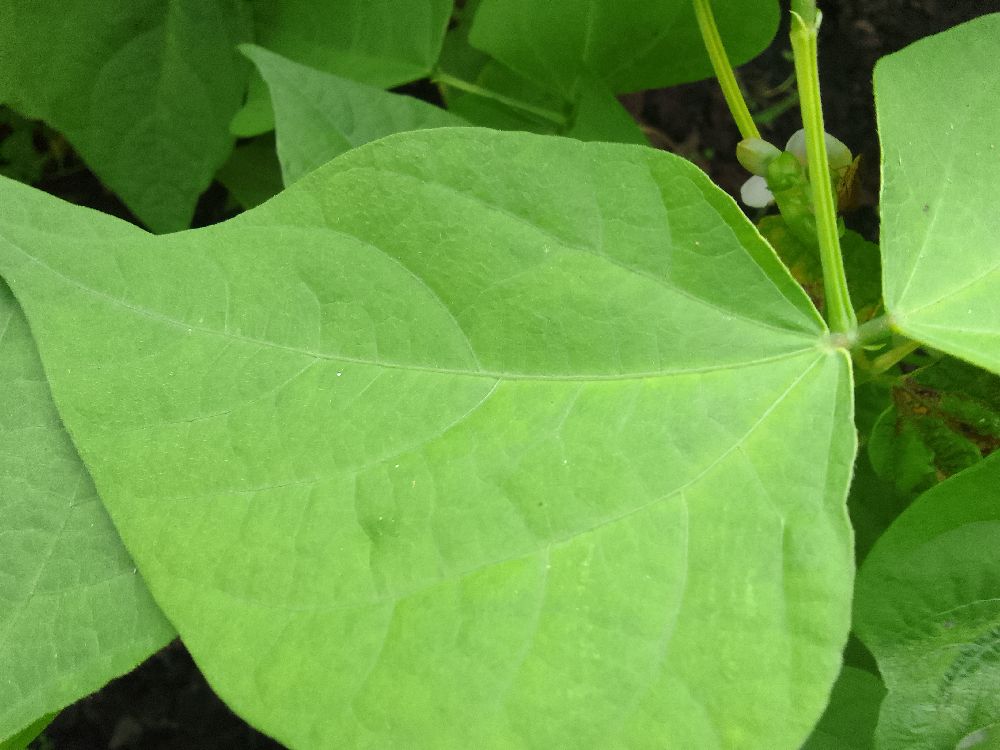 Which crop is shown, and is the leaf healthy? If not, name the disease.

common bean, healthy
